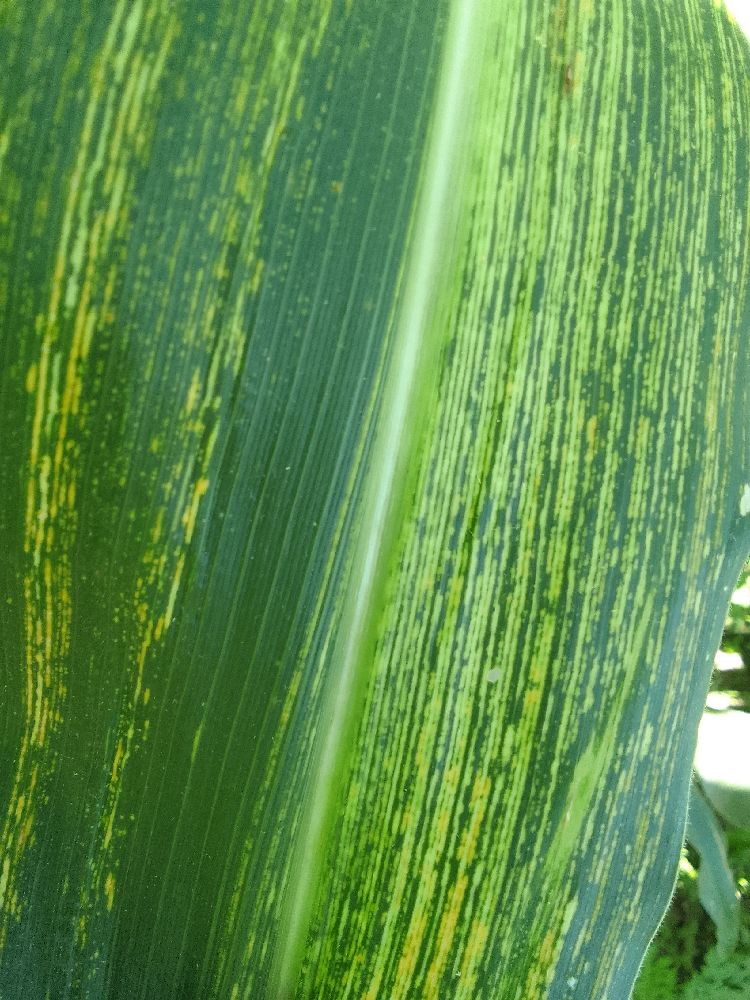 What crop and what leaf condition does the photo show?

maize, maize streak virus
